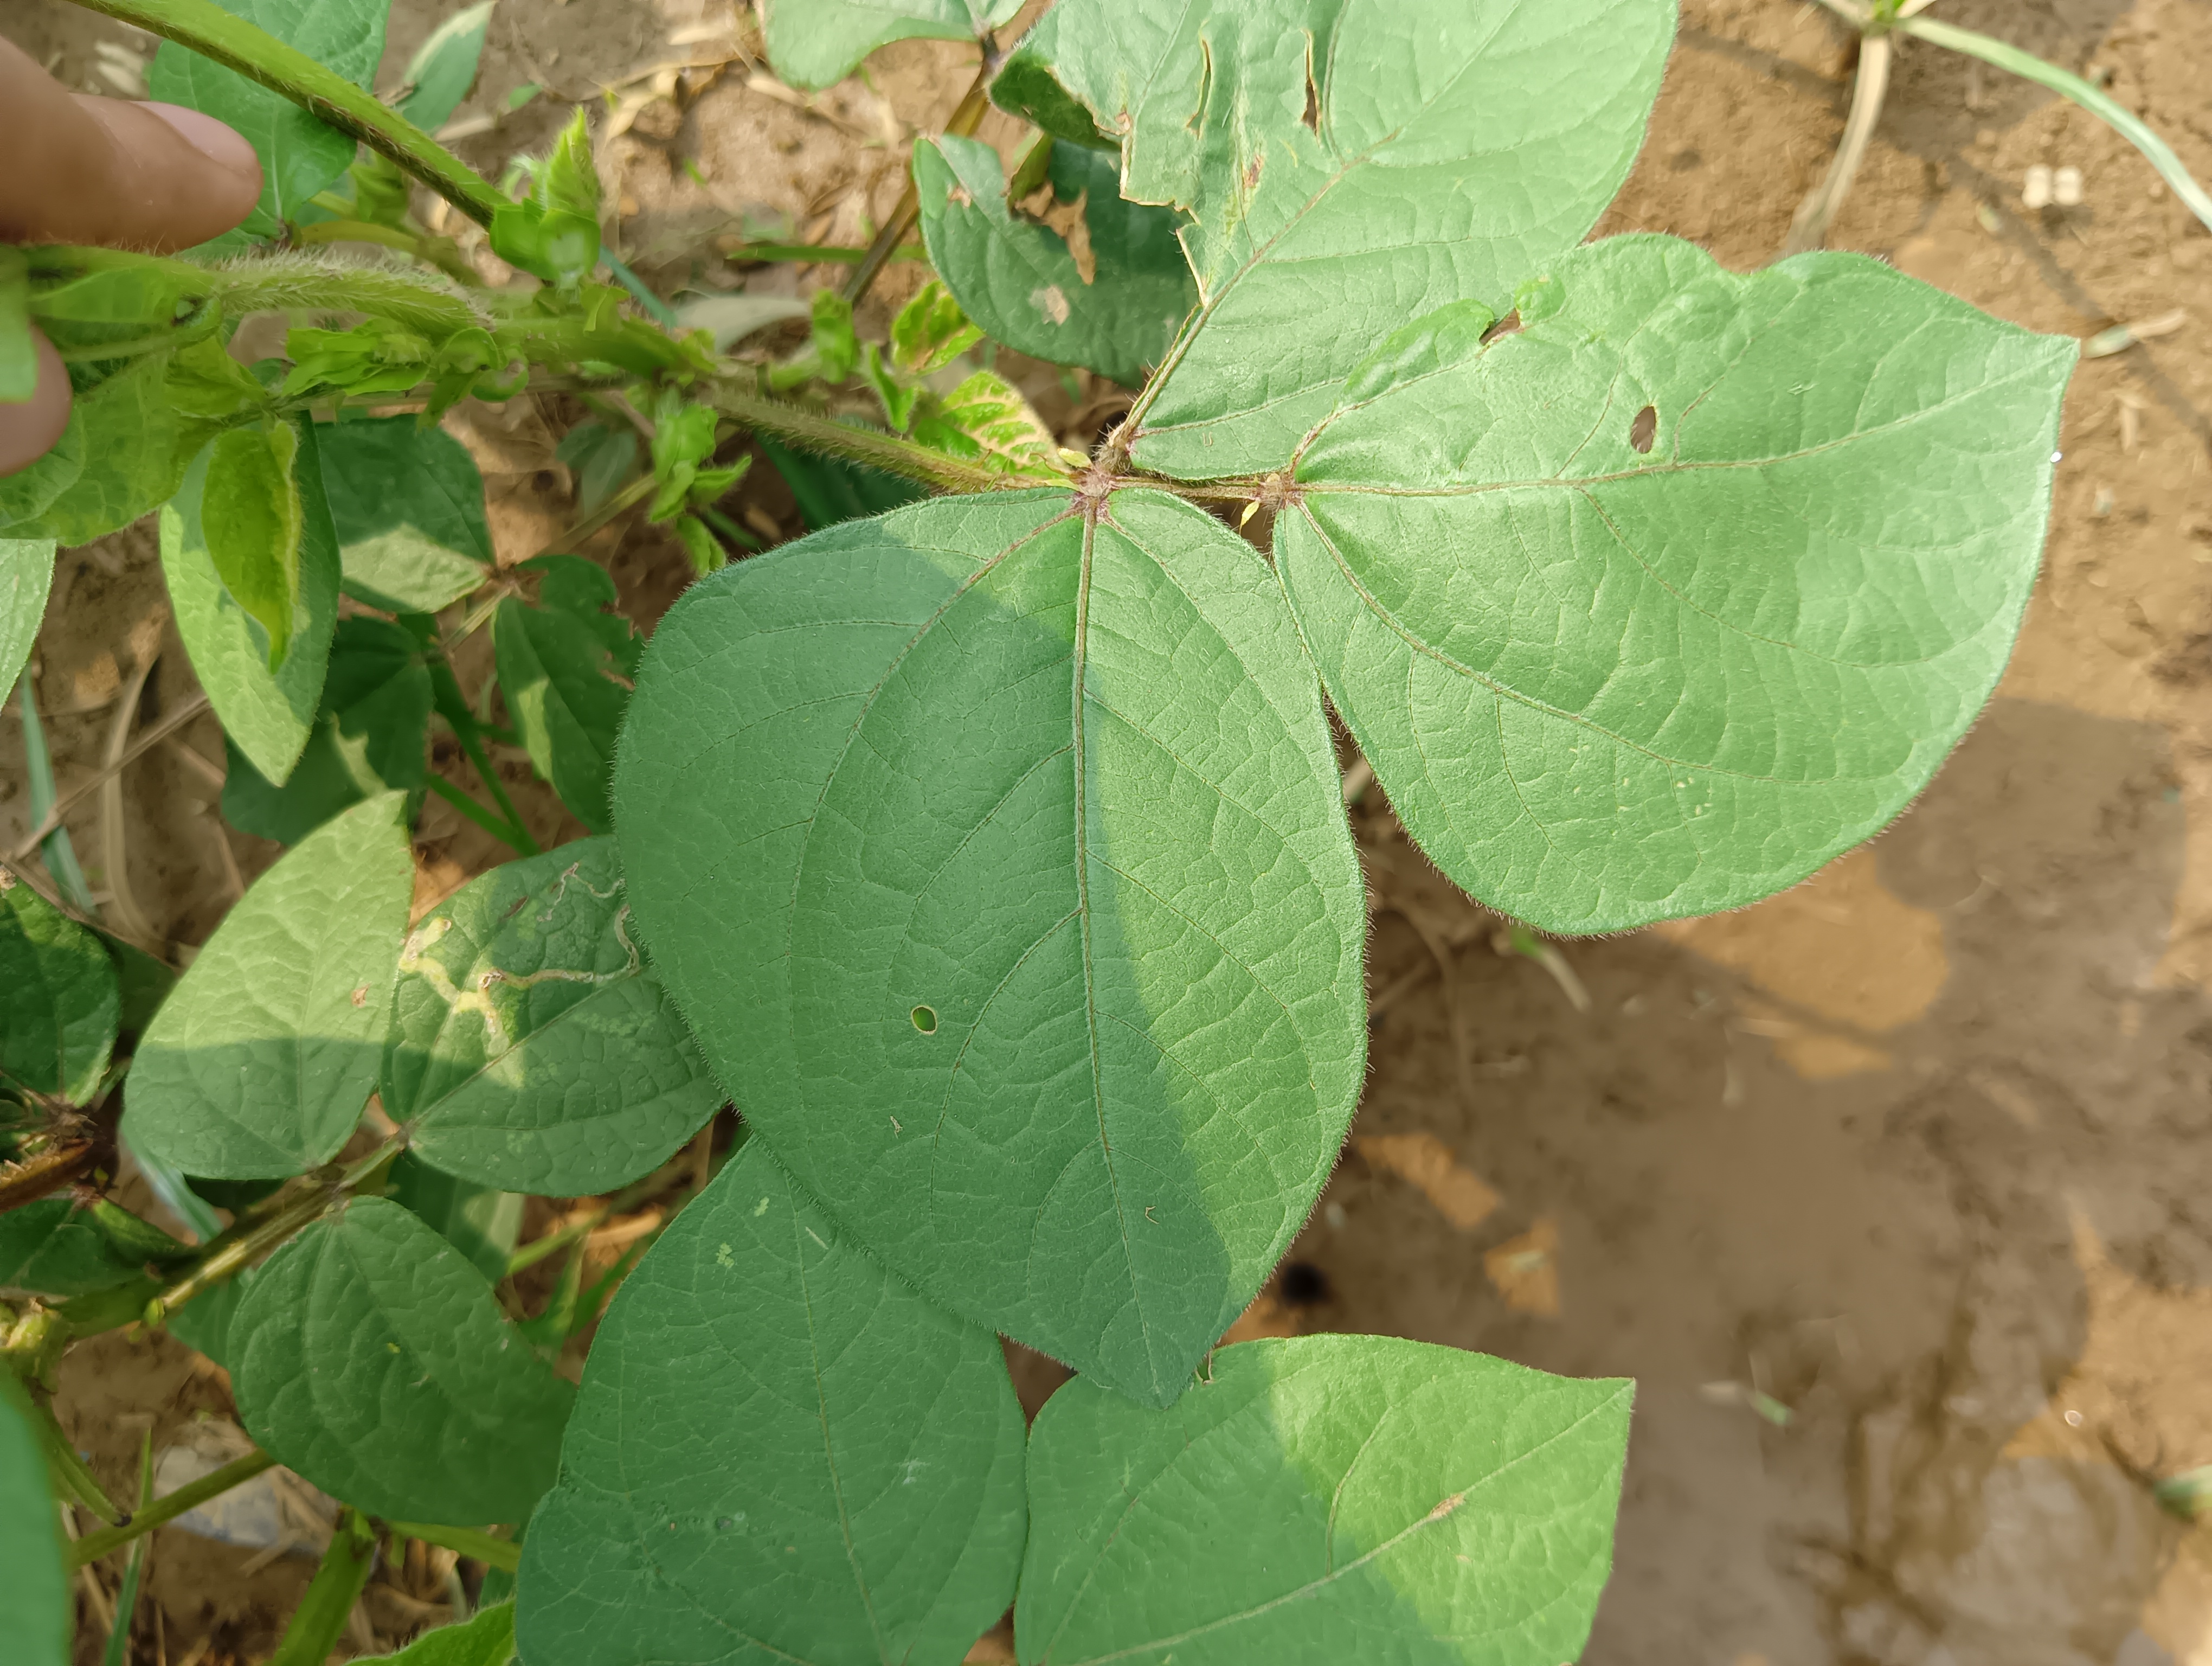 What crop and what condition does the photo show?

mungbean, healthy
